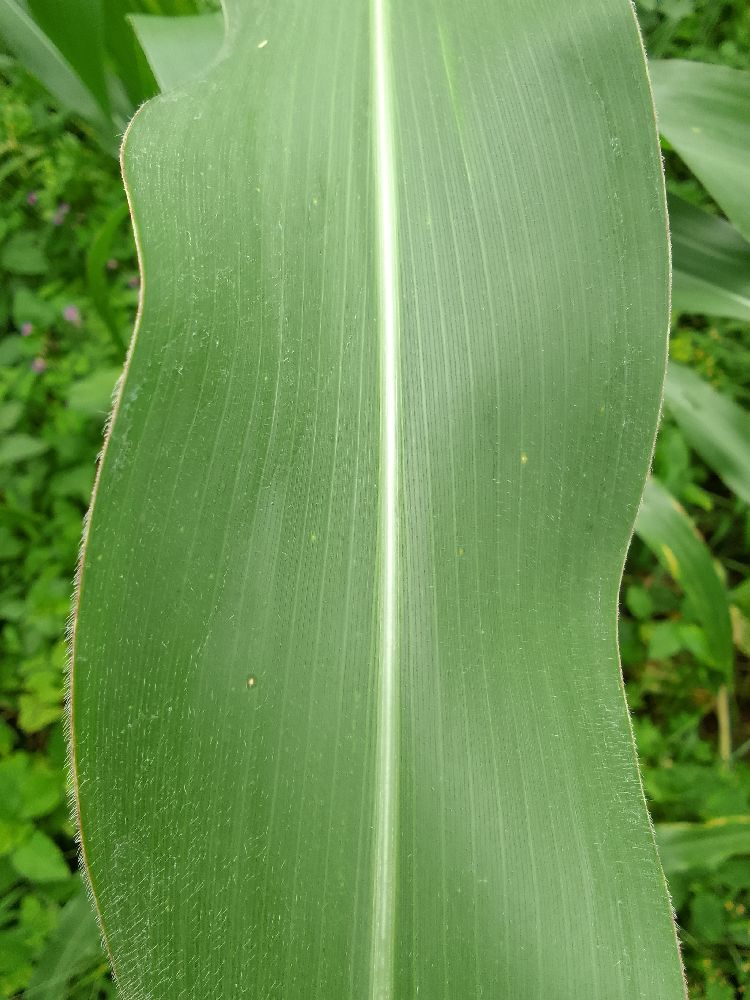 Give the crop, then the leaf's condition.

maize, healthy
